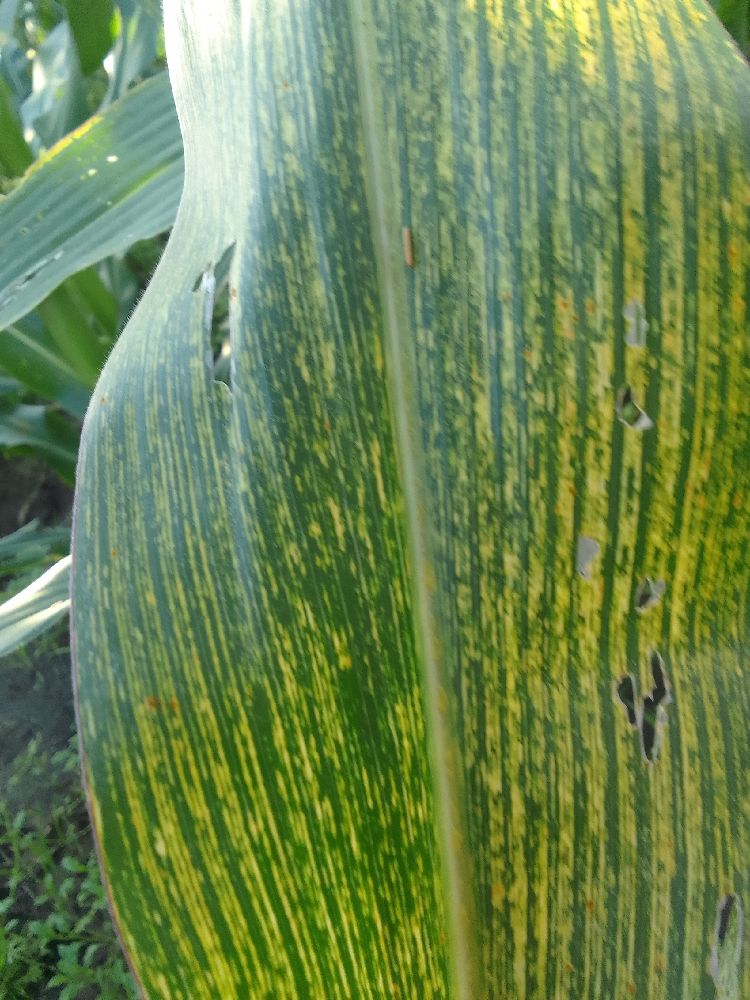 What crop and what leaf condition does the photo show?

maize, maize streak virus
